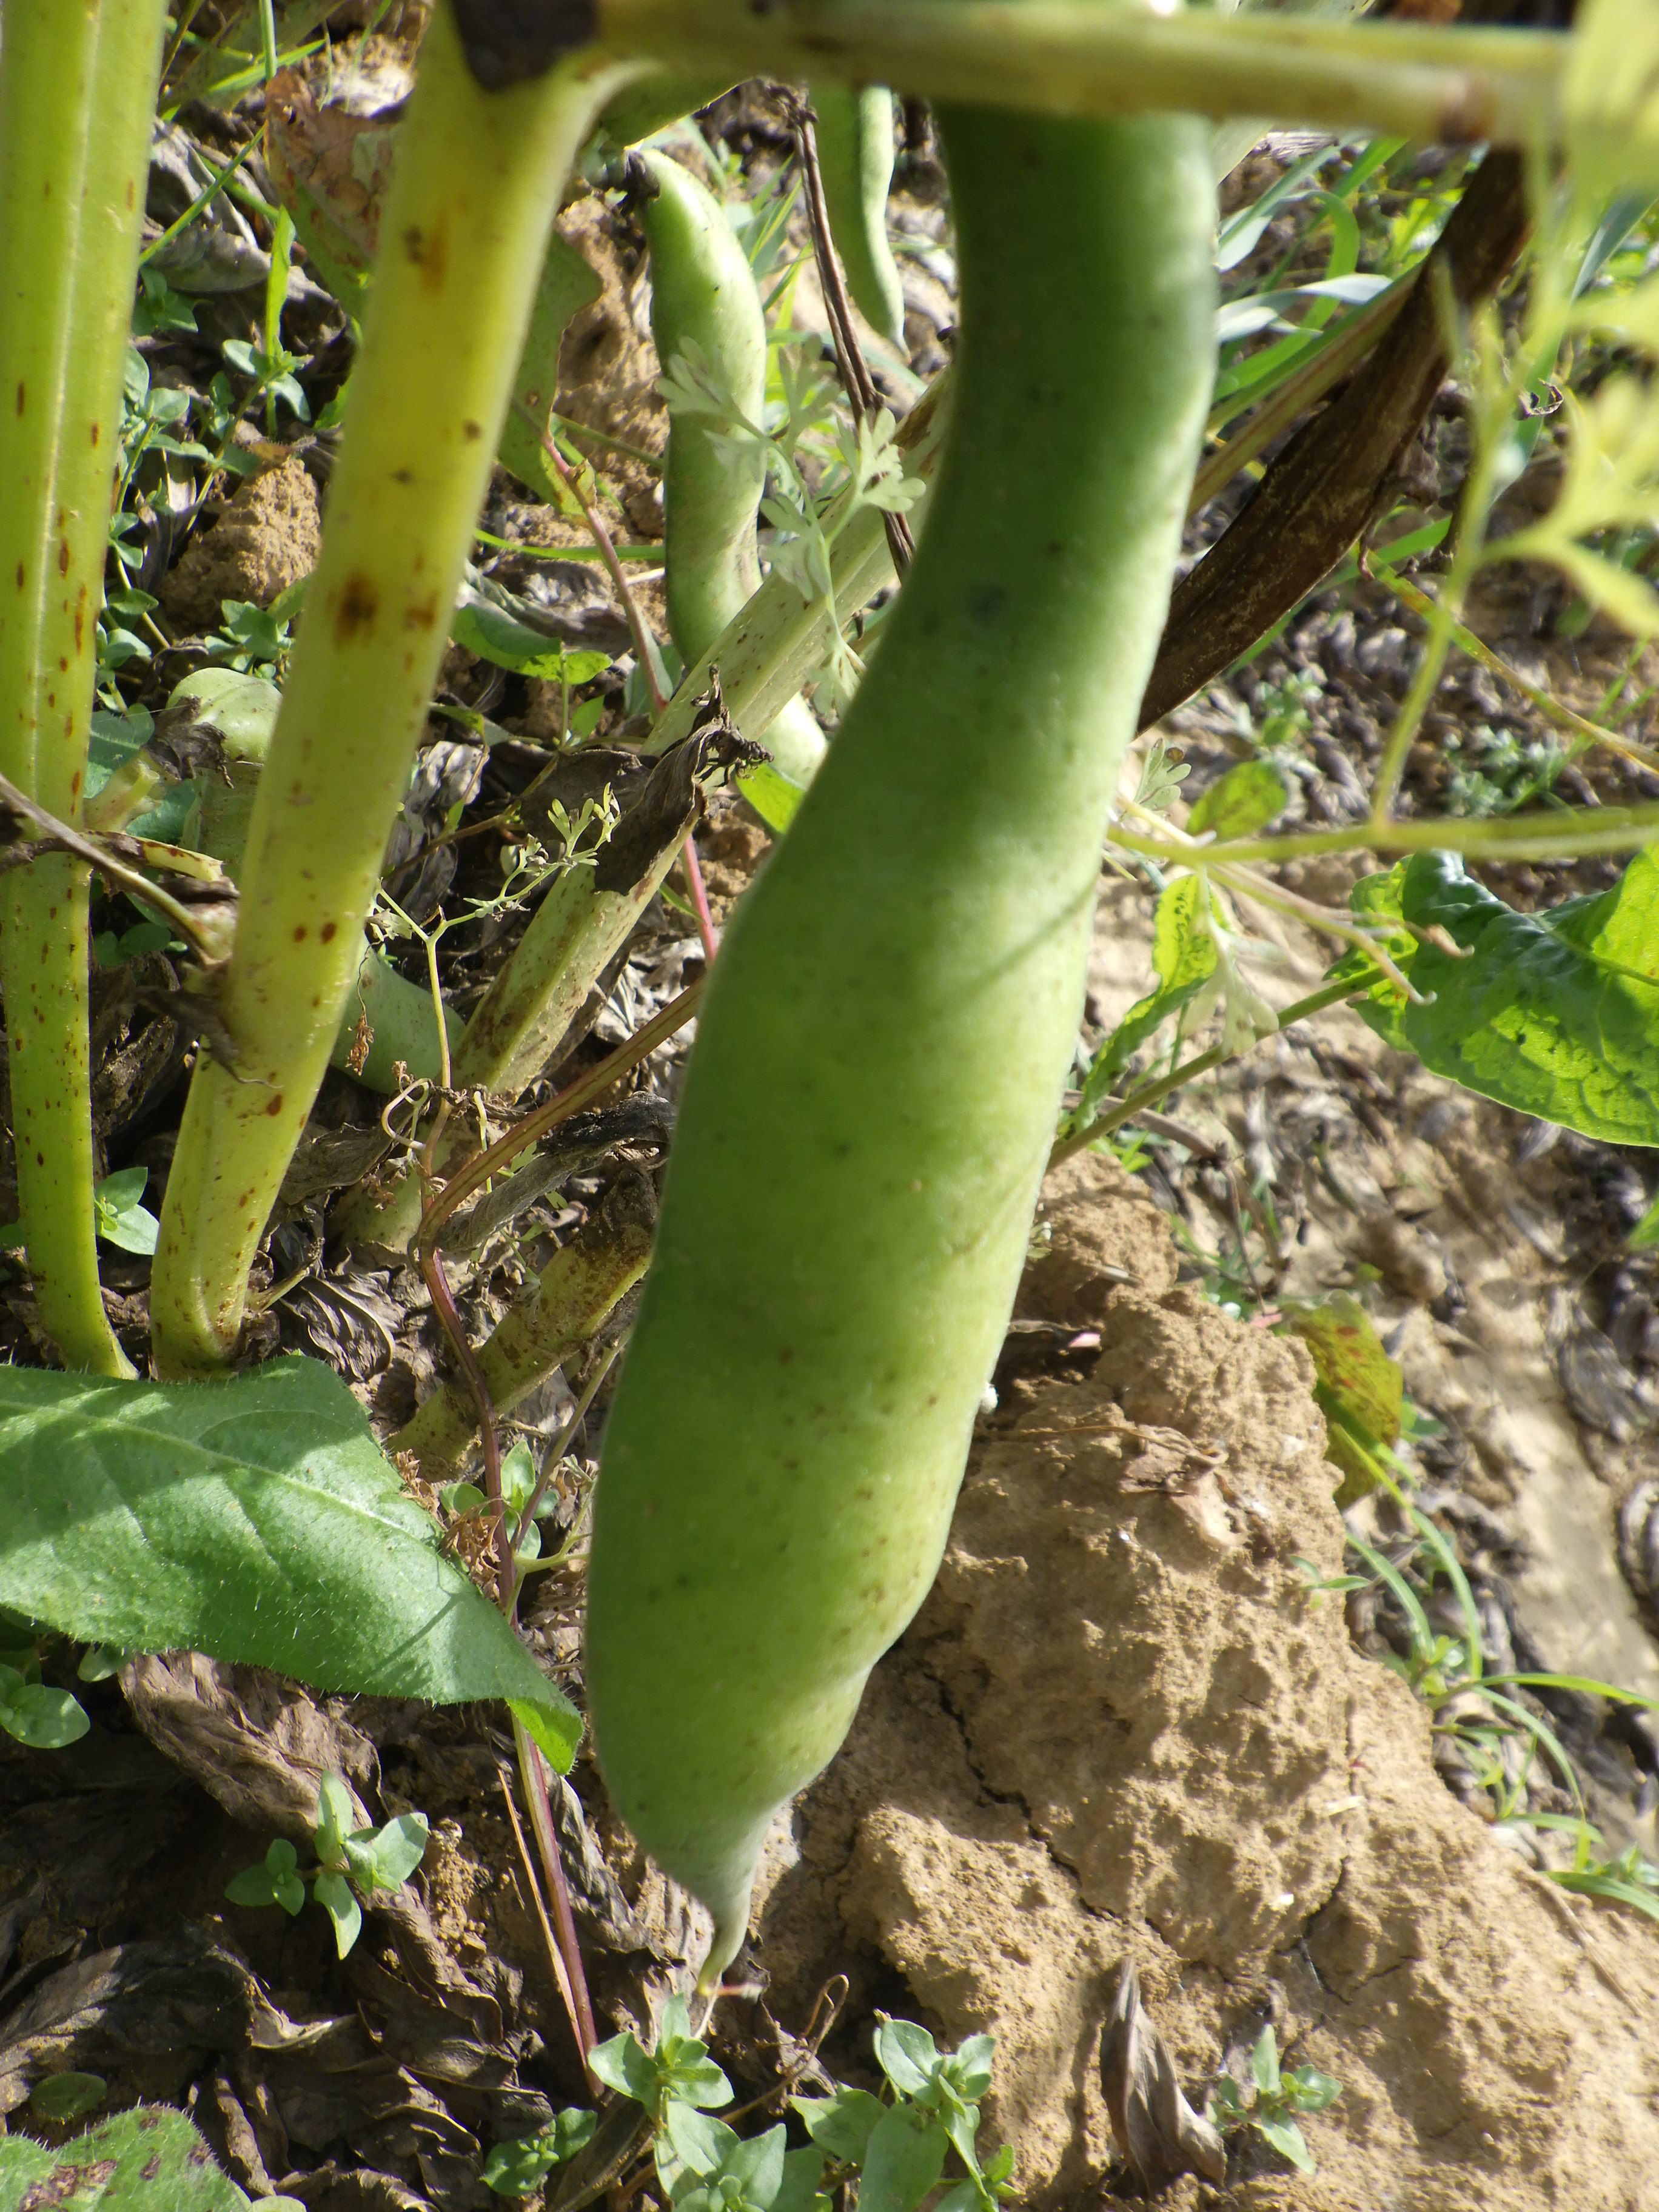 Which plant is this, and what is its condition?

faba bean, chocolate spot, rust
